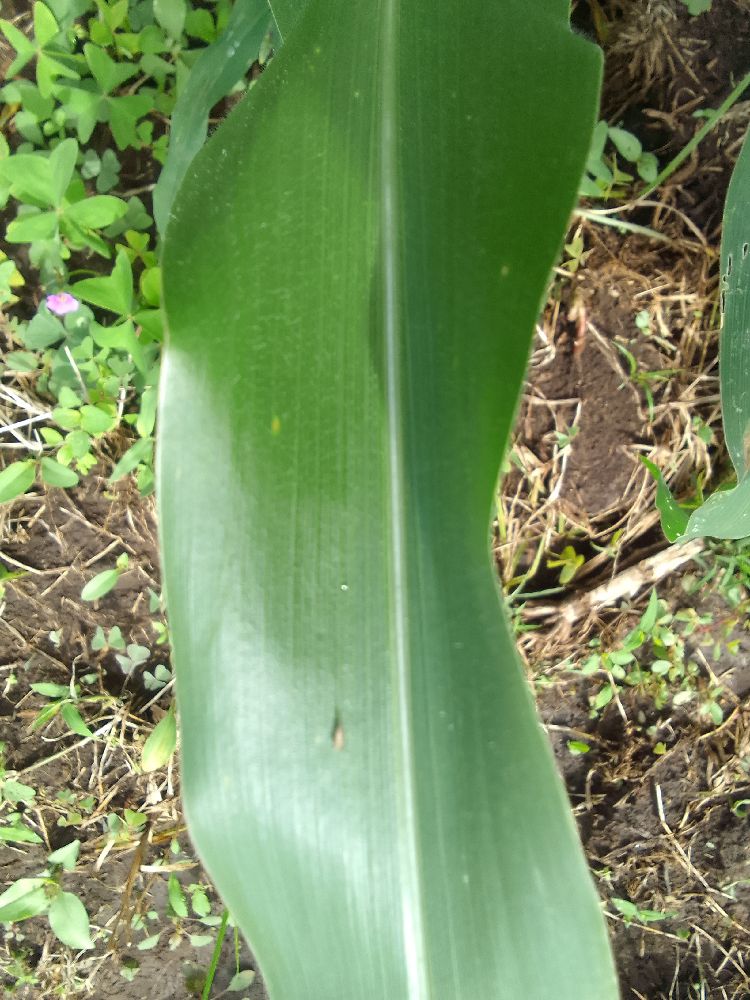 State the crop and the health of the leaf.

maize, healthy
